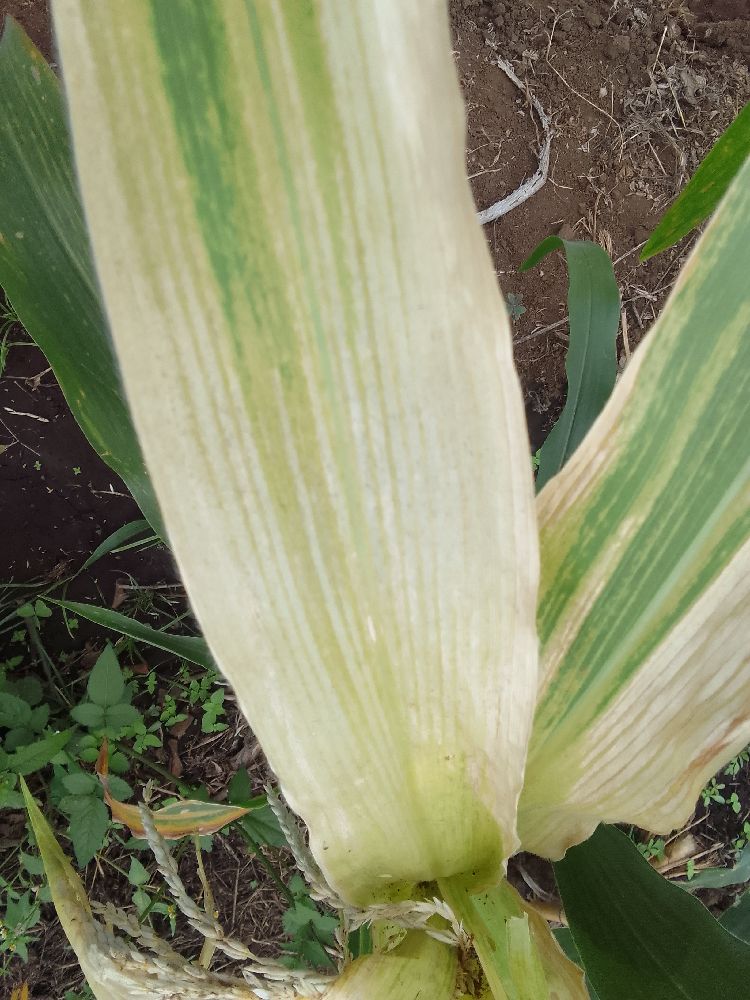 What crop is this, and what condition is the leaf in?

maize, maize lethal necrosis
